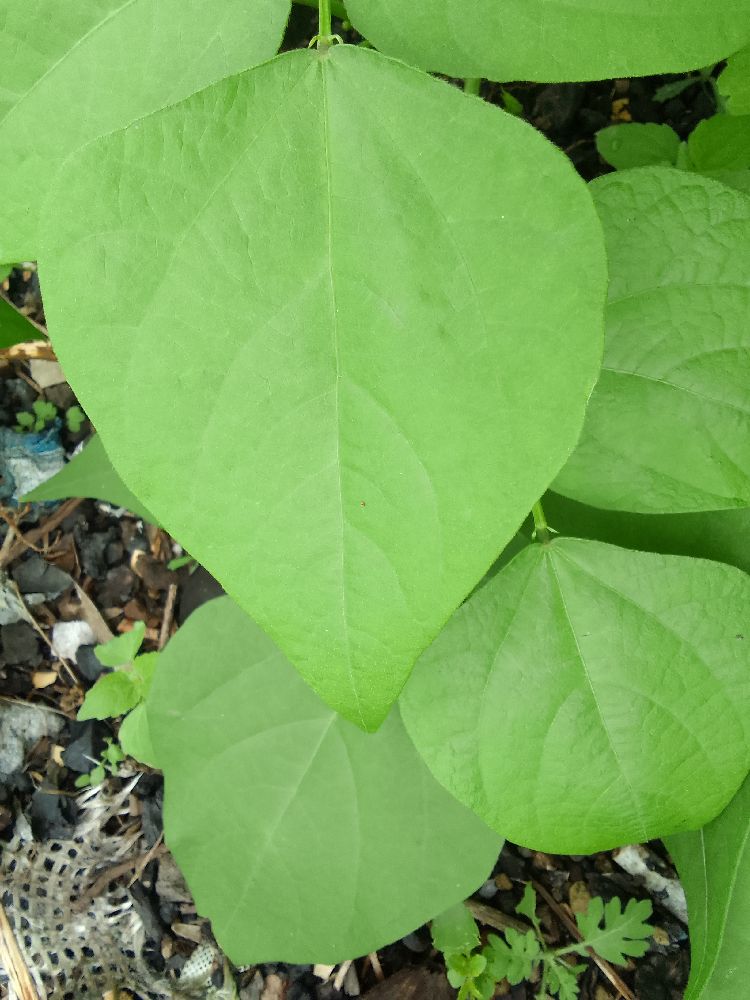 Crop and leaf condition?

common bean, healthy
